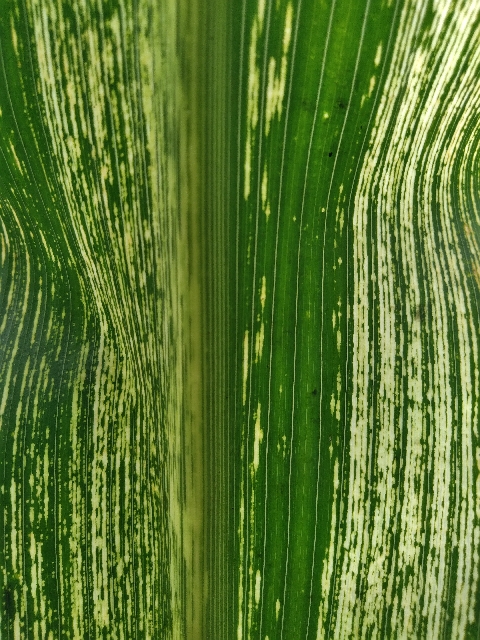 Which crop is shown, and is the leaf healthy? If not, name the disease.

maize, maize streak virus
